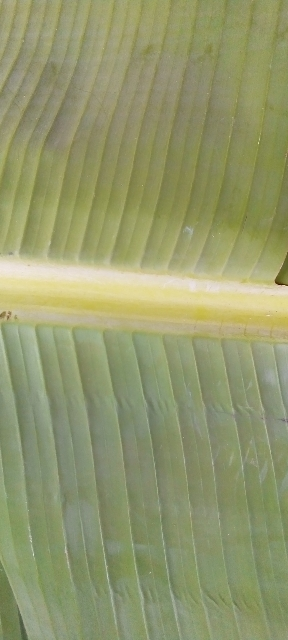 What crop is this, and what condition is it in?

banana, healthy
